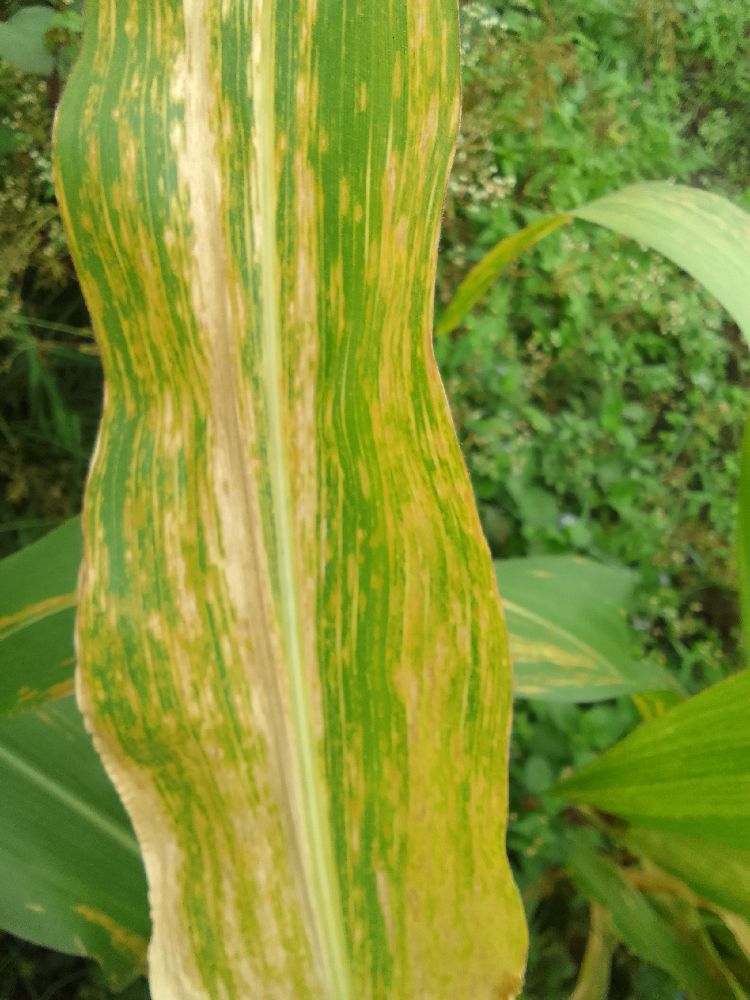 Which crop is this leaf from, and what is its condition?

maize, maize lethal necrosis
